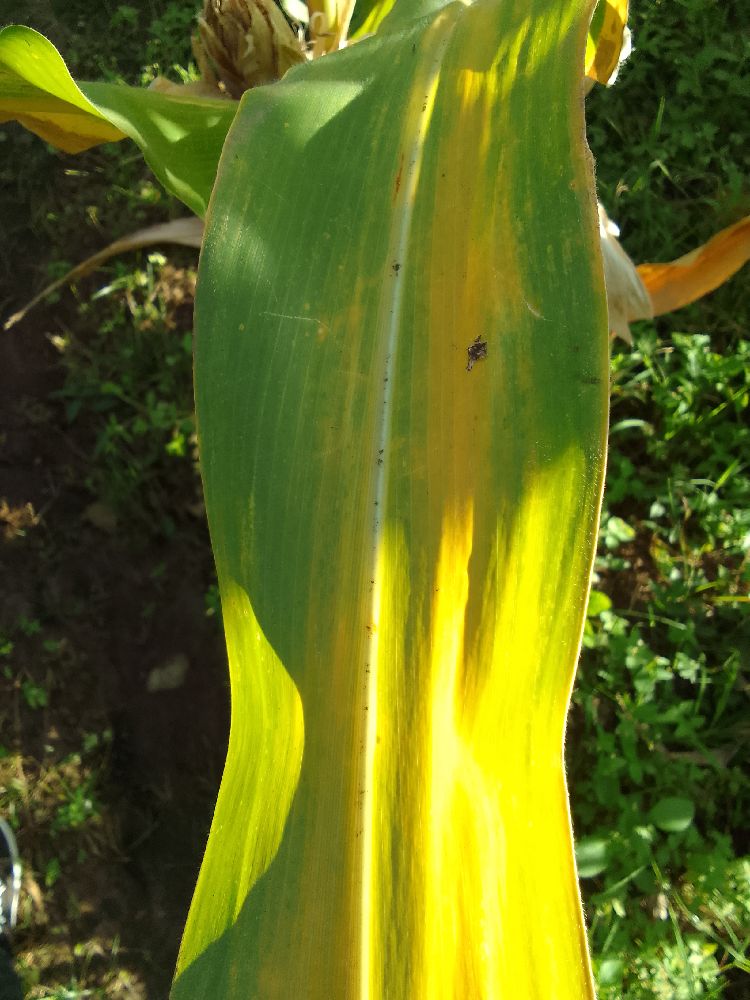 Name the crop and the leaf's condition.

maize, maize lethal necrosis
